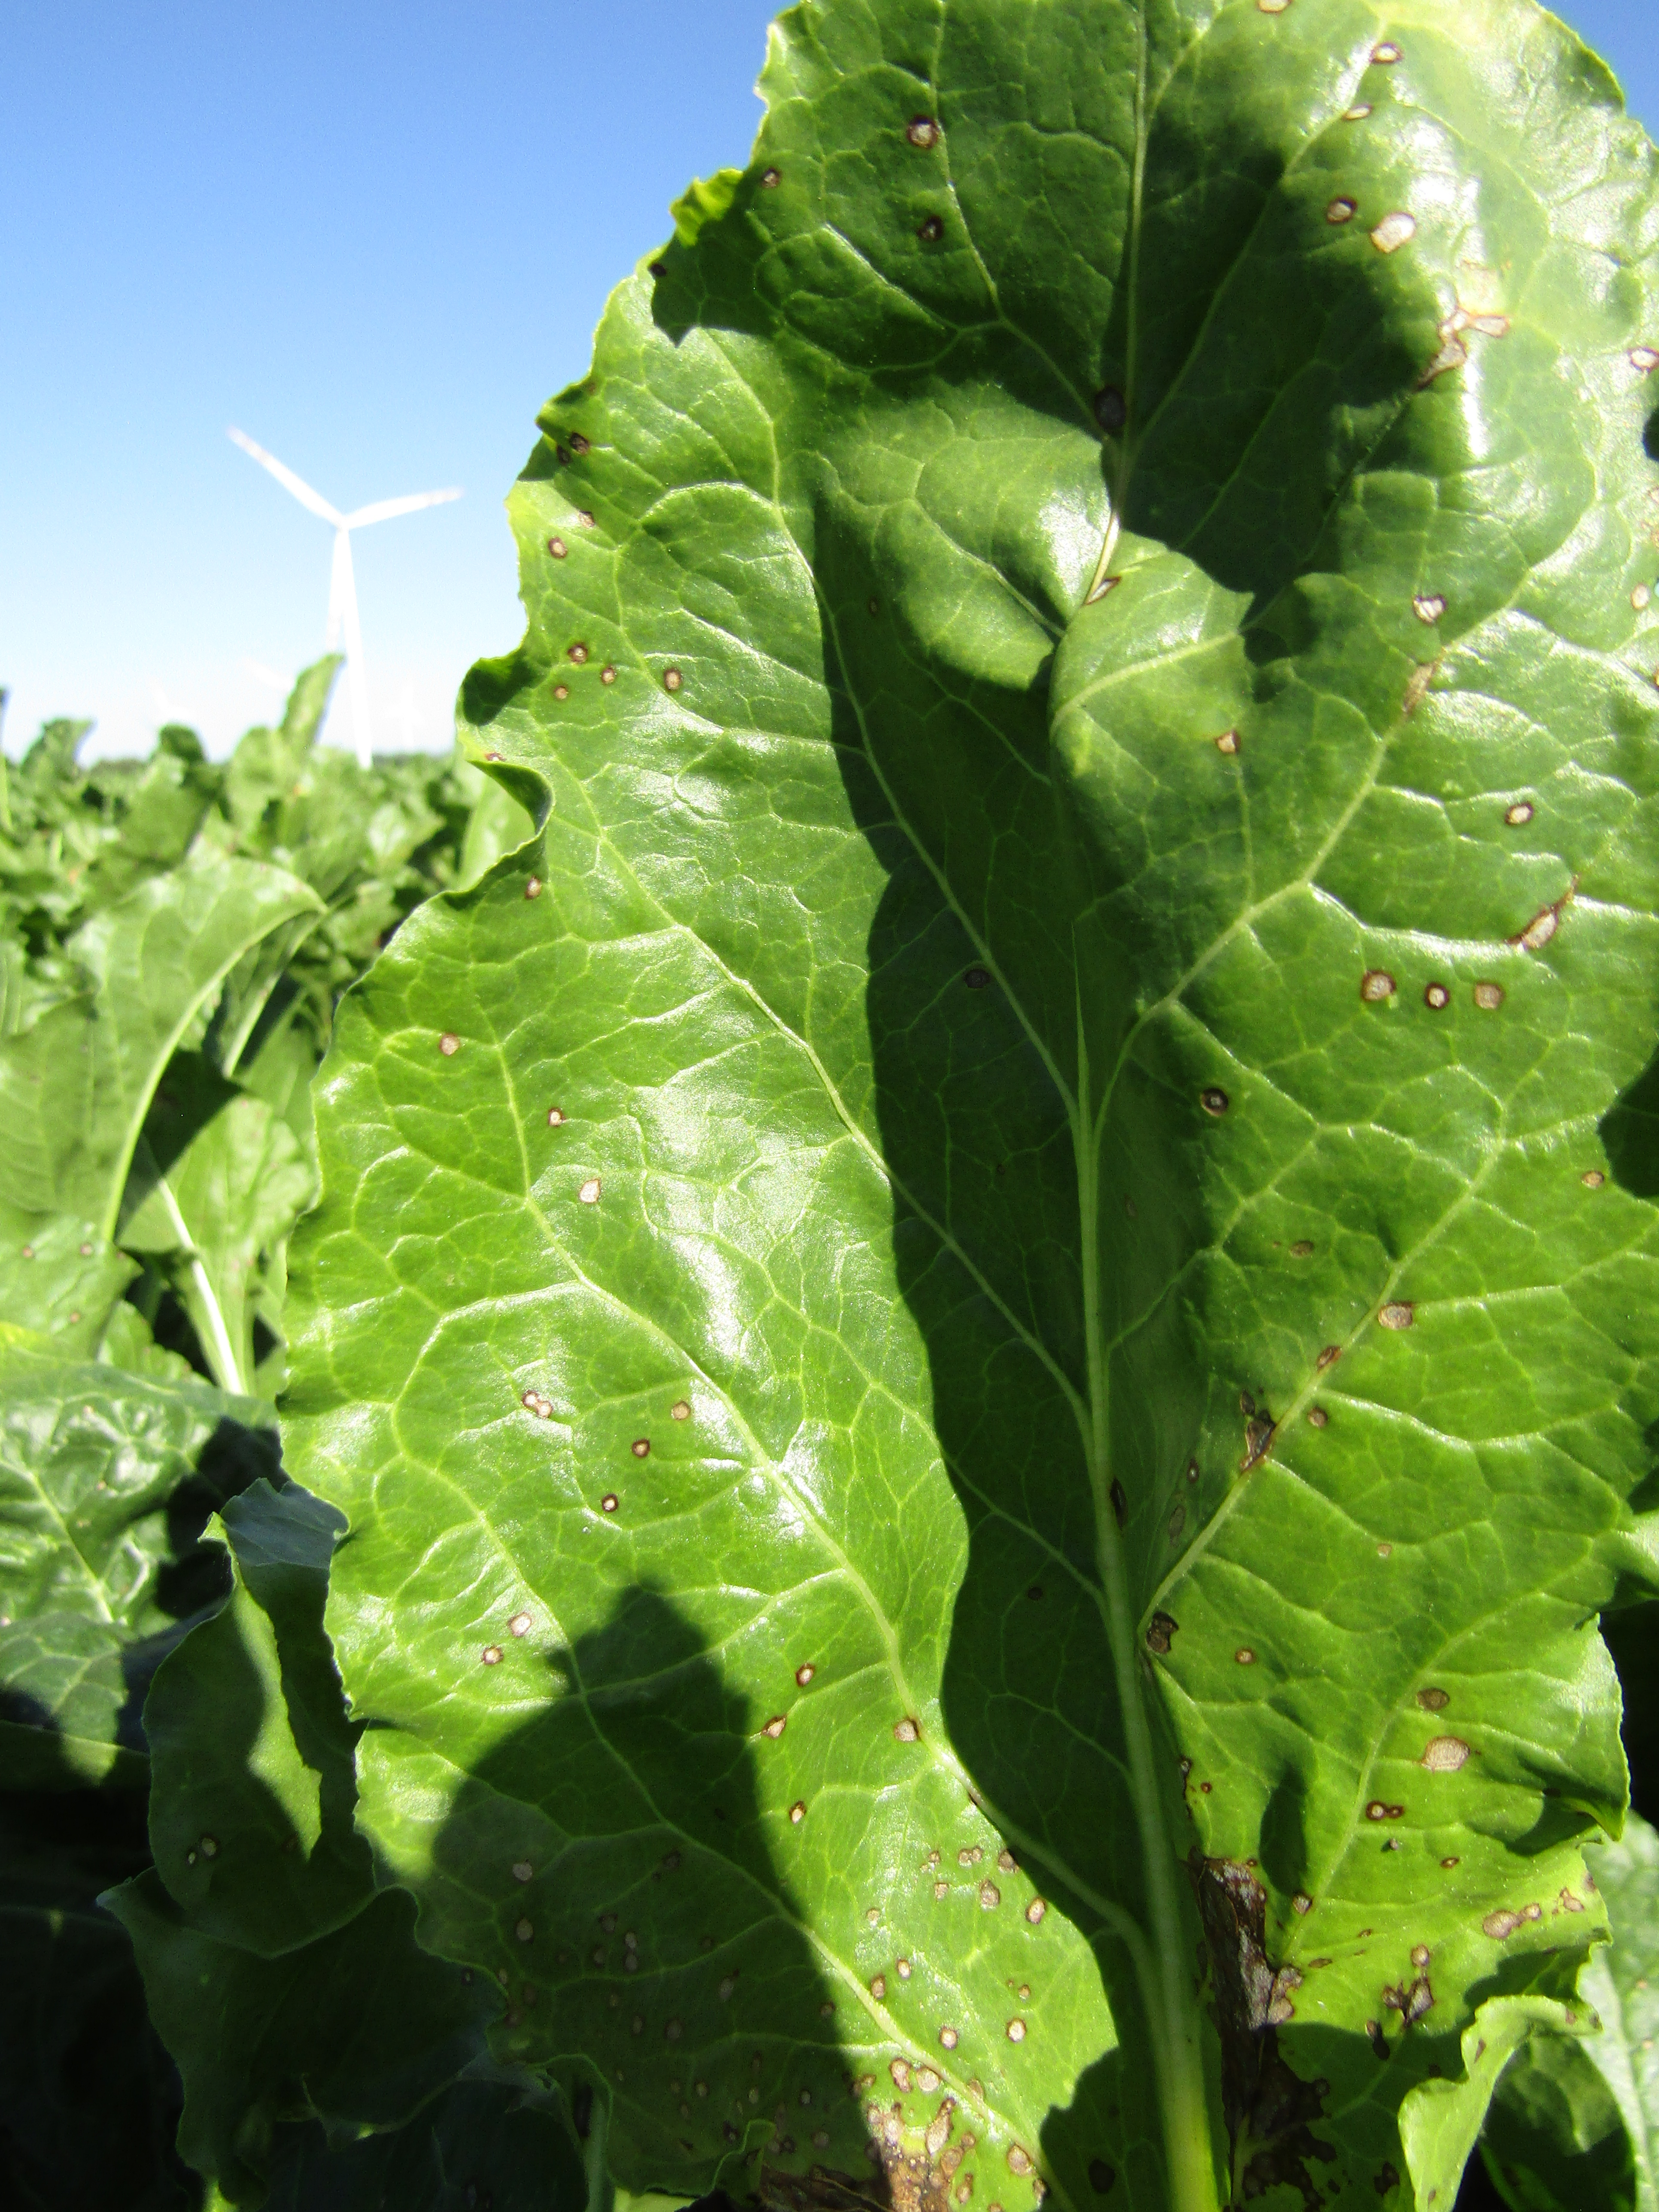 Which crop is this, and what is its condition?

beet, cercospora
